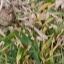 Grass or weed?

grass
